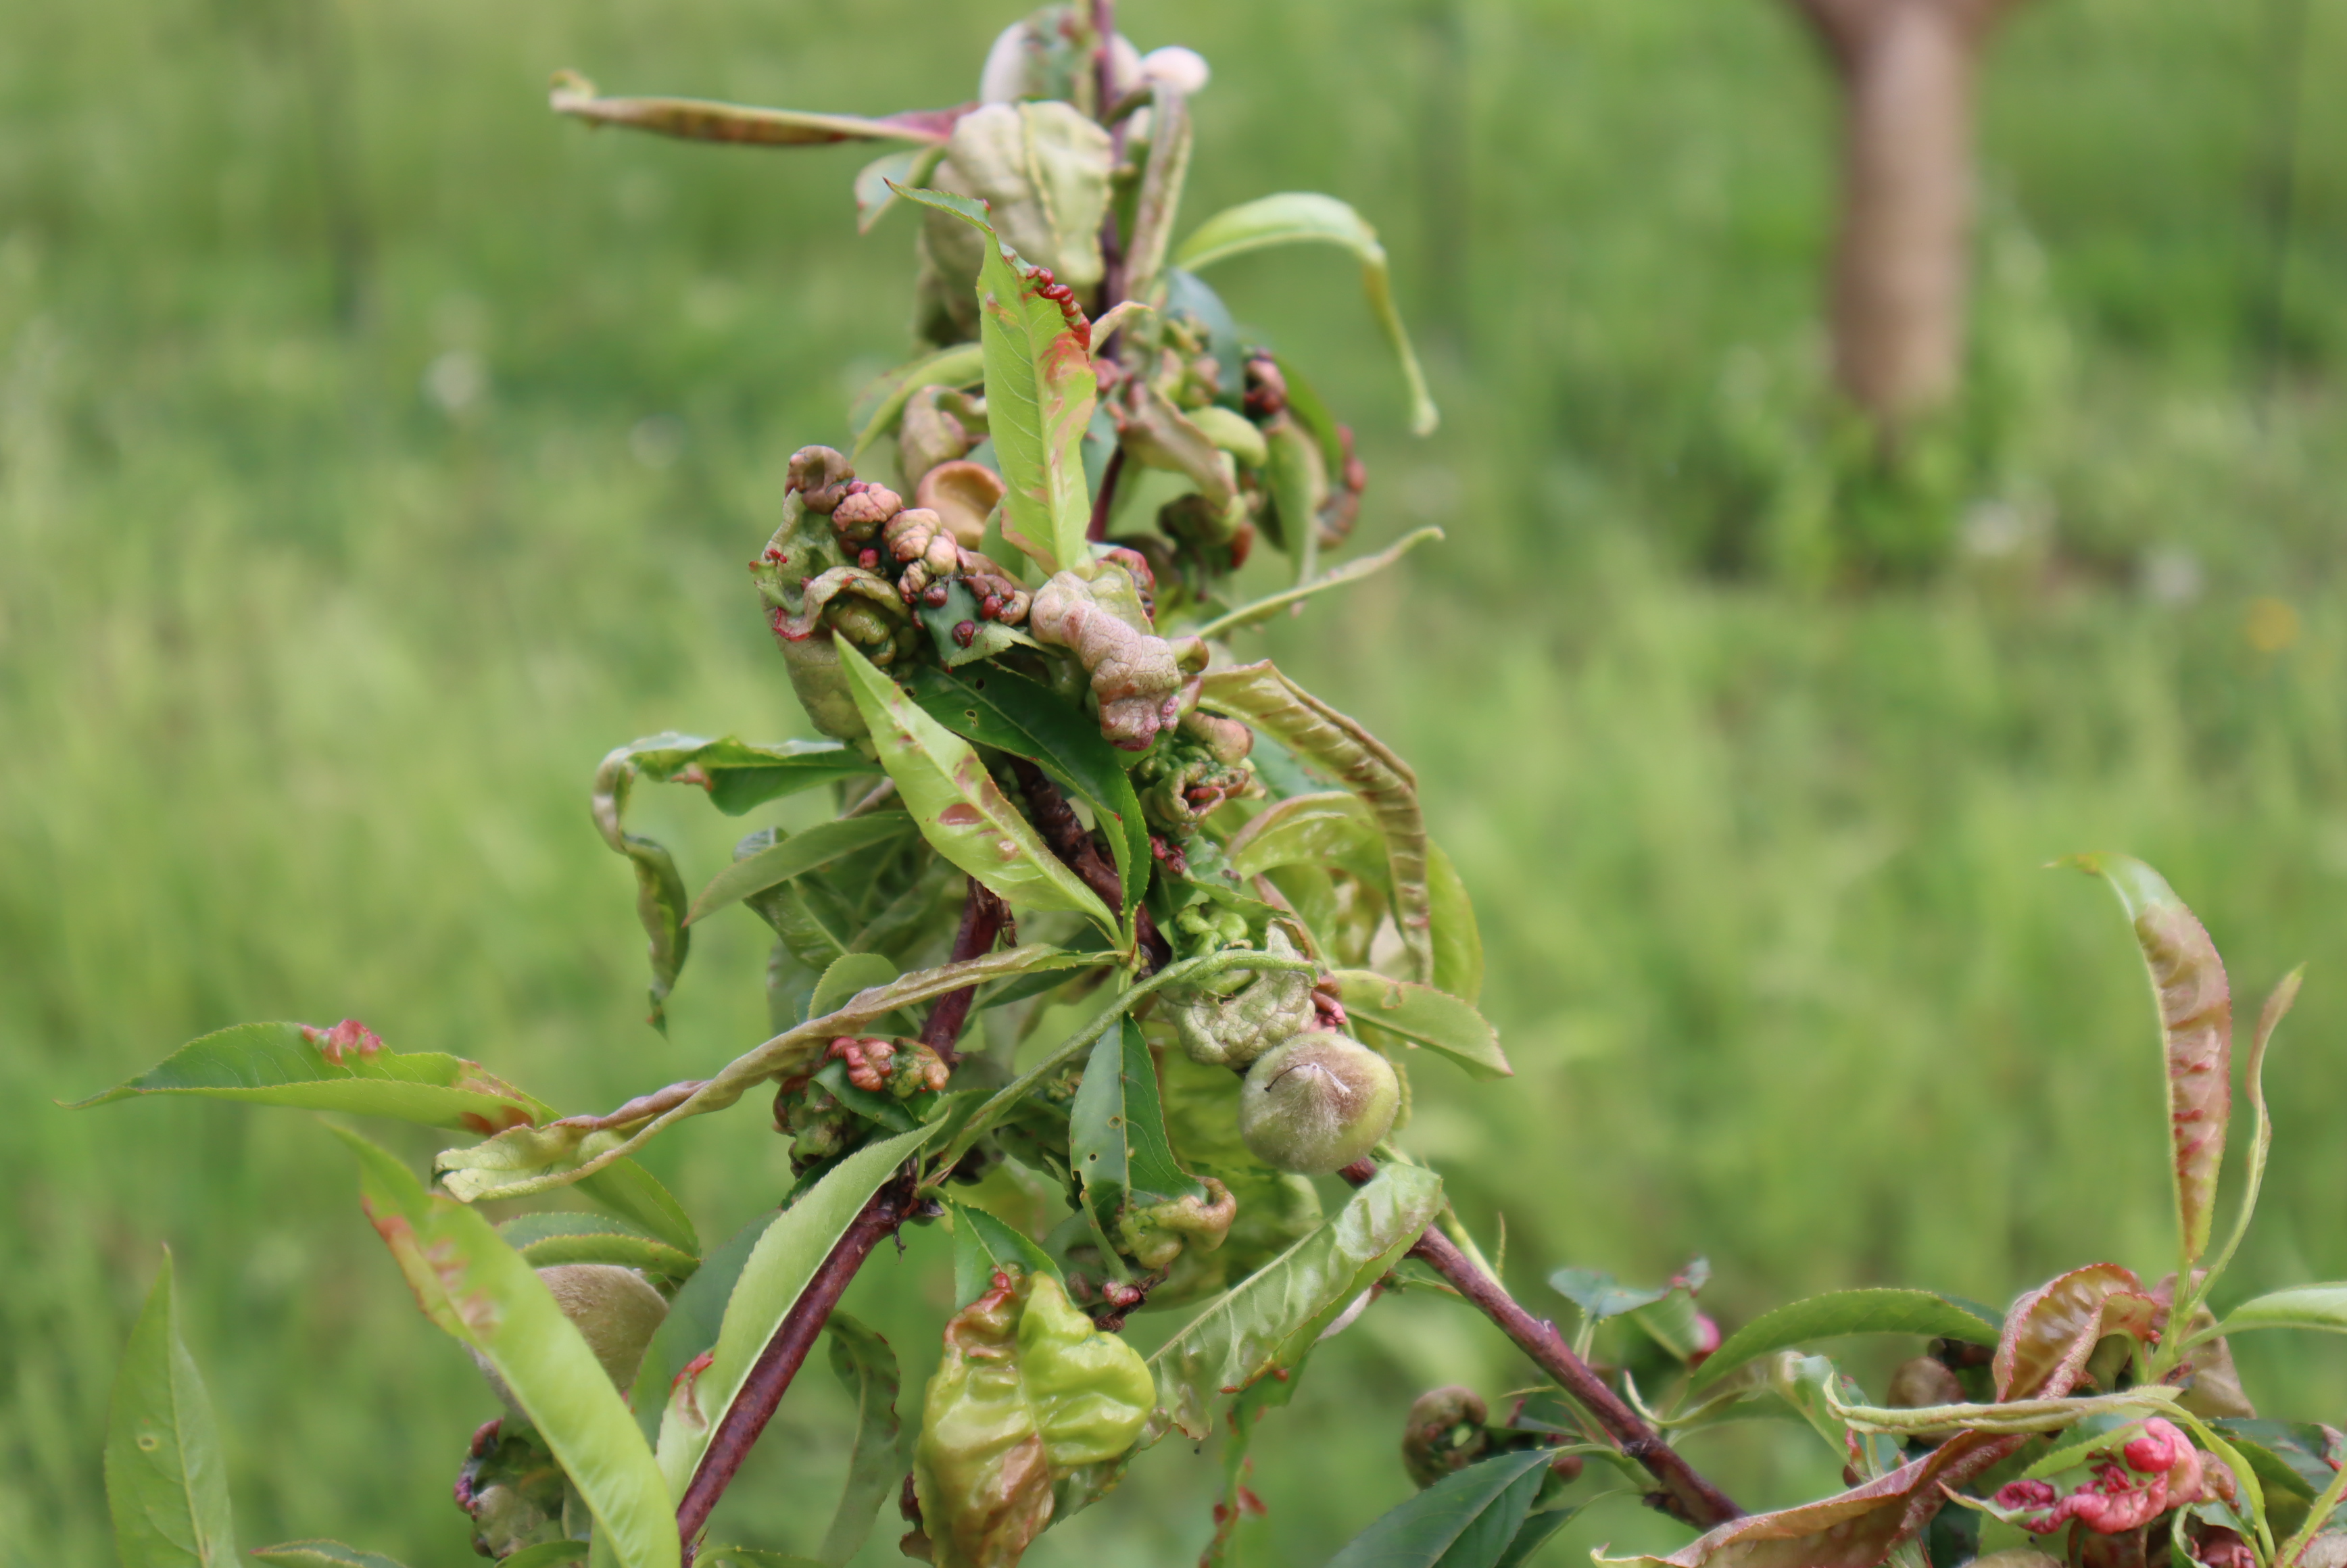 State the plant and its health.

peach, peach leaf curl
